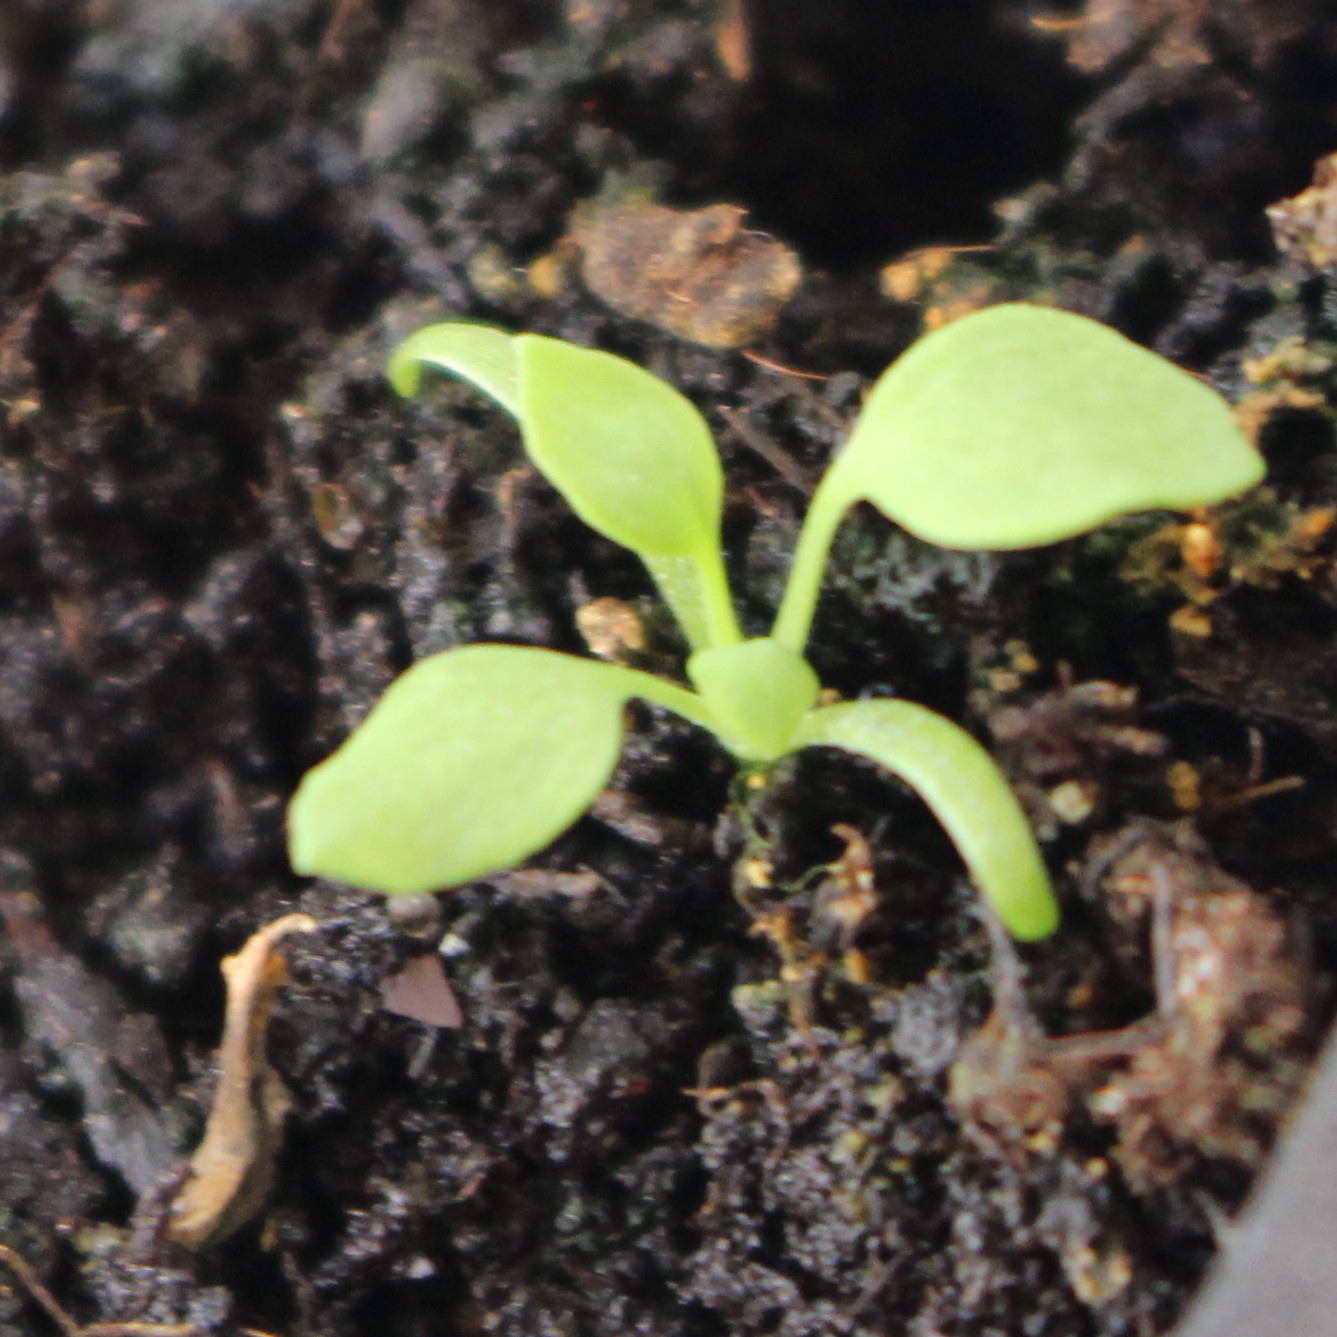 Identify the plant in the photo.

Papaver rhoeas
